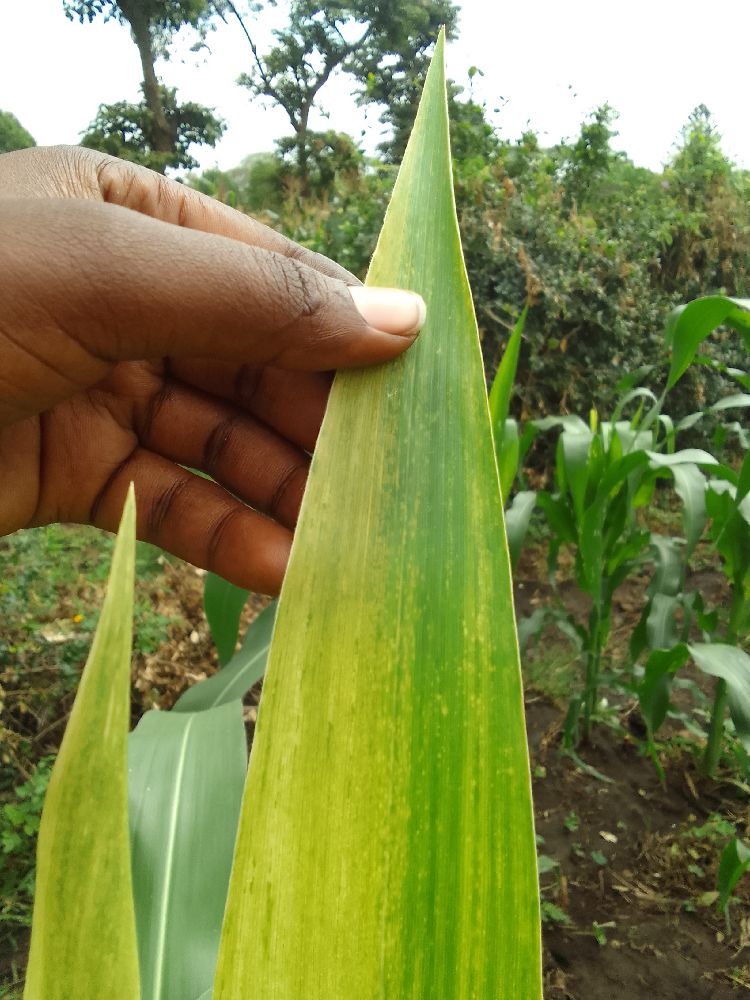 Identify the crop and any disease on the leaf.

maize, maize lethal necrosis
